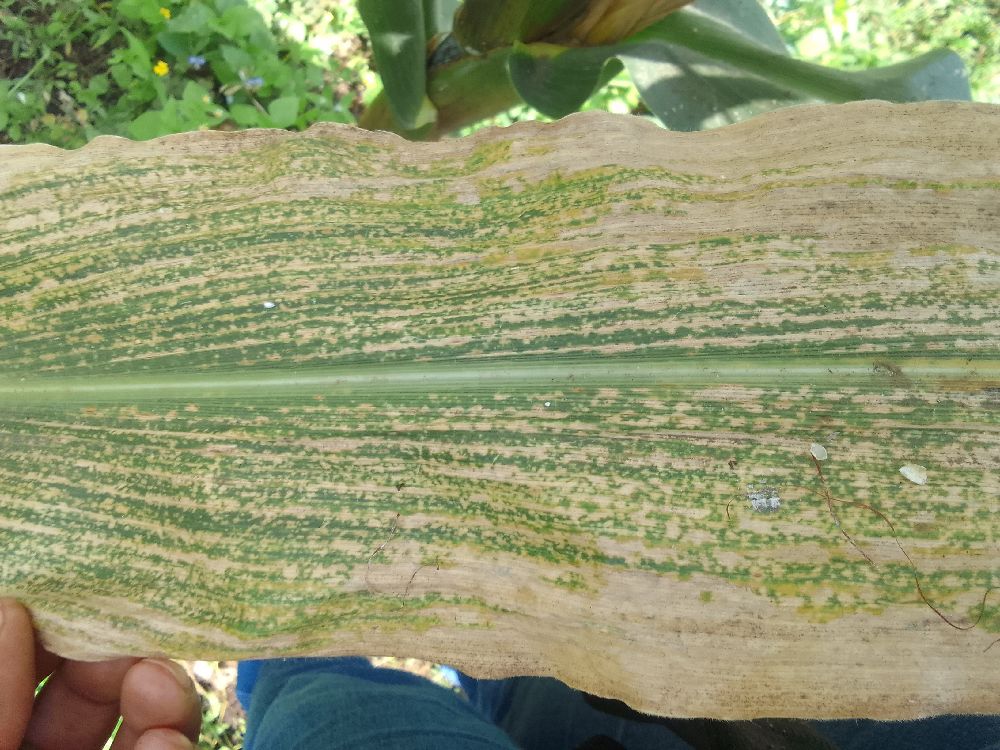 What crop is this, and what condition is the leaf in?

maize, maize lethal necrosis
